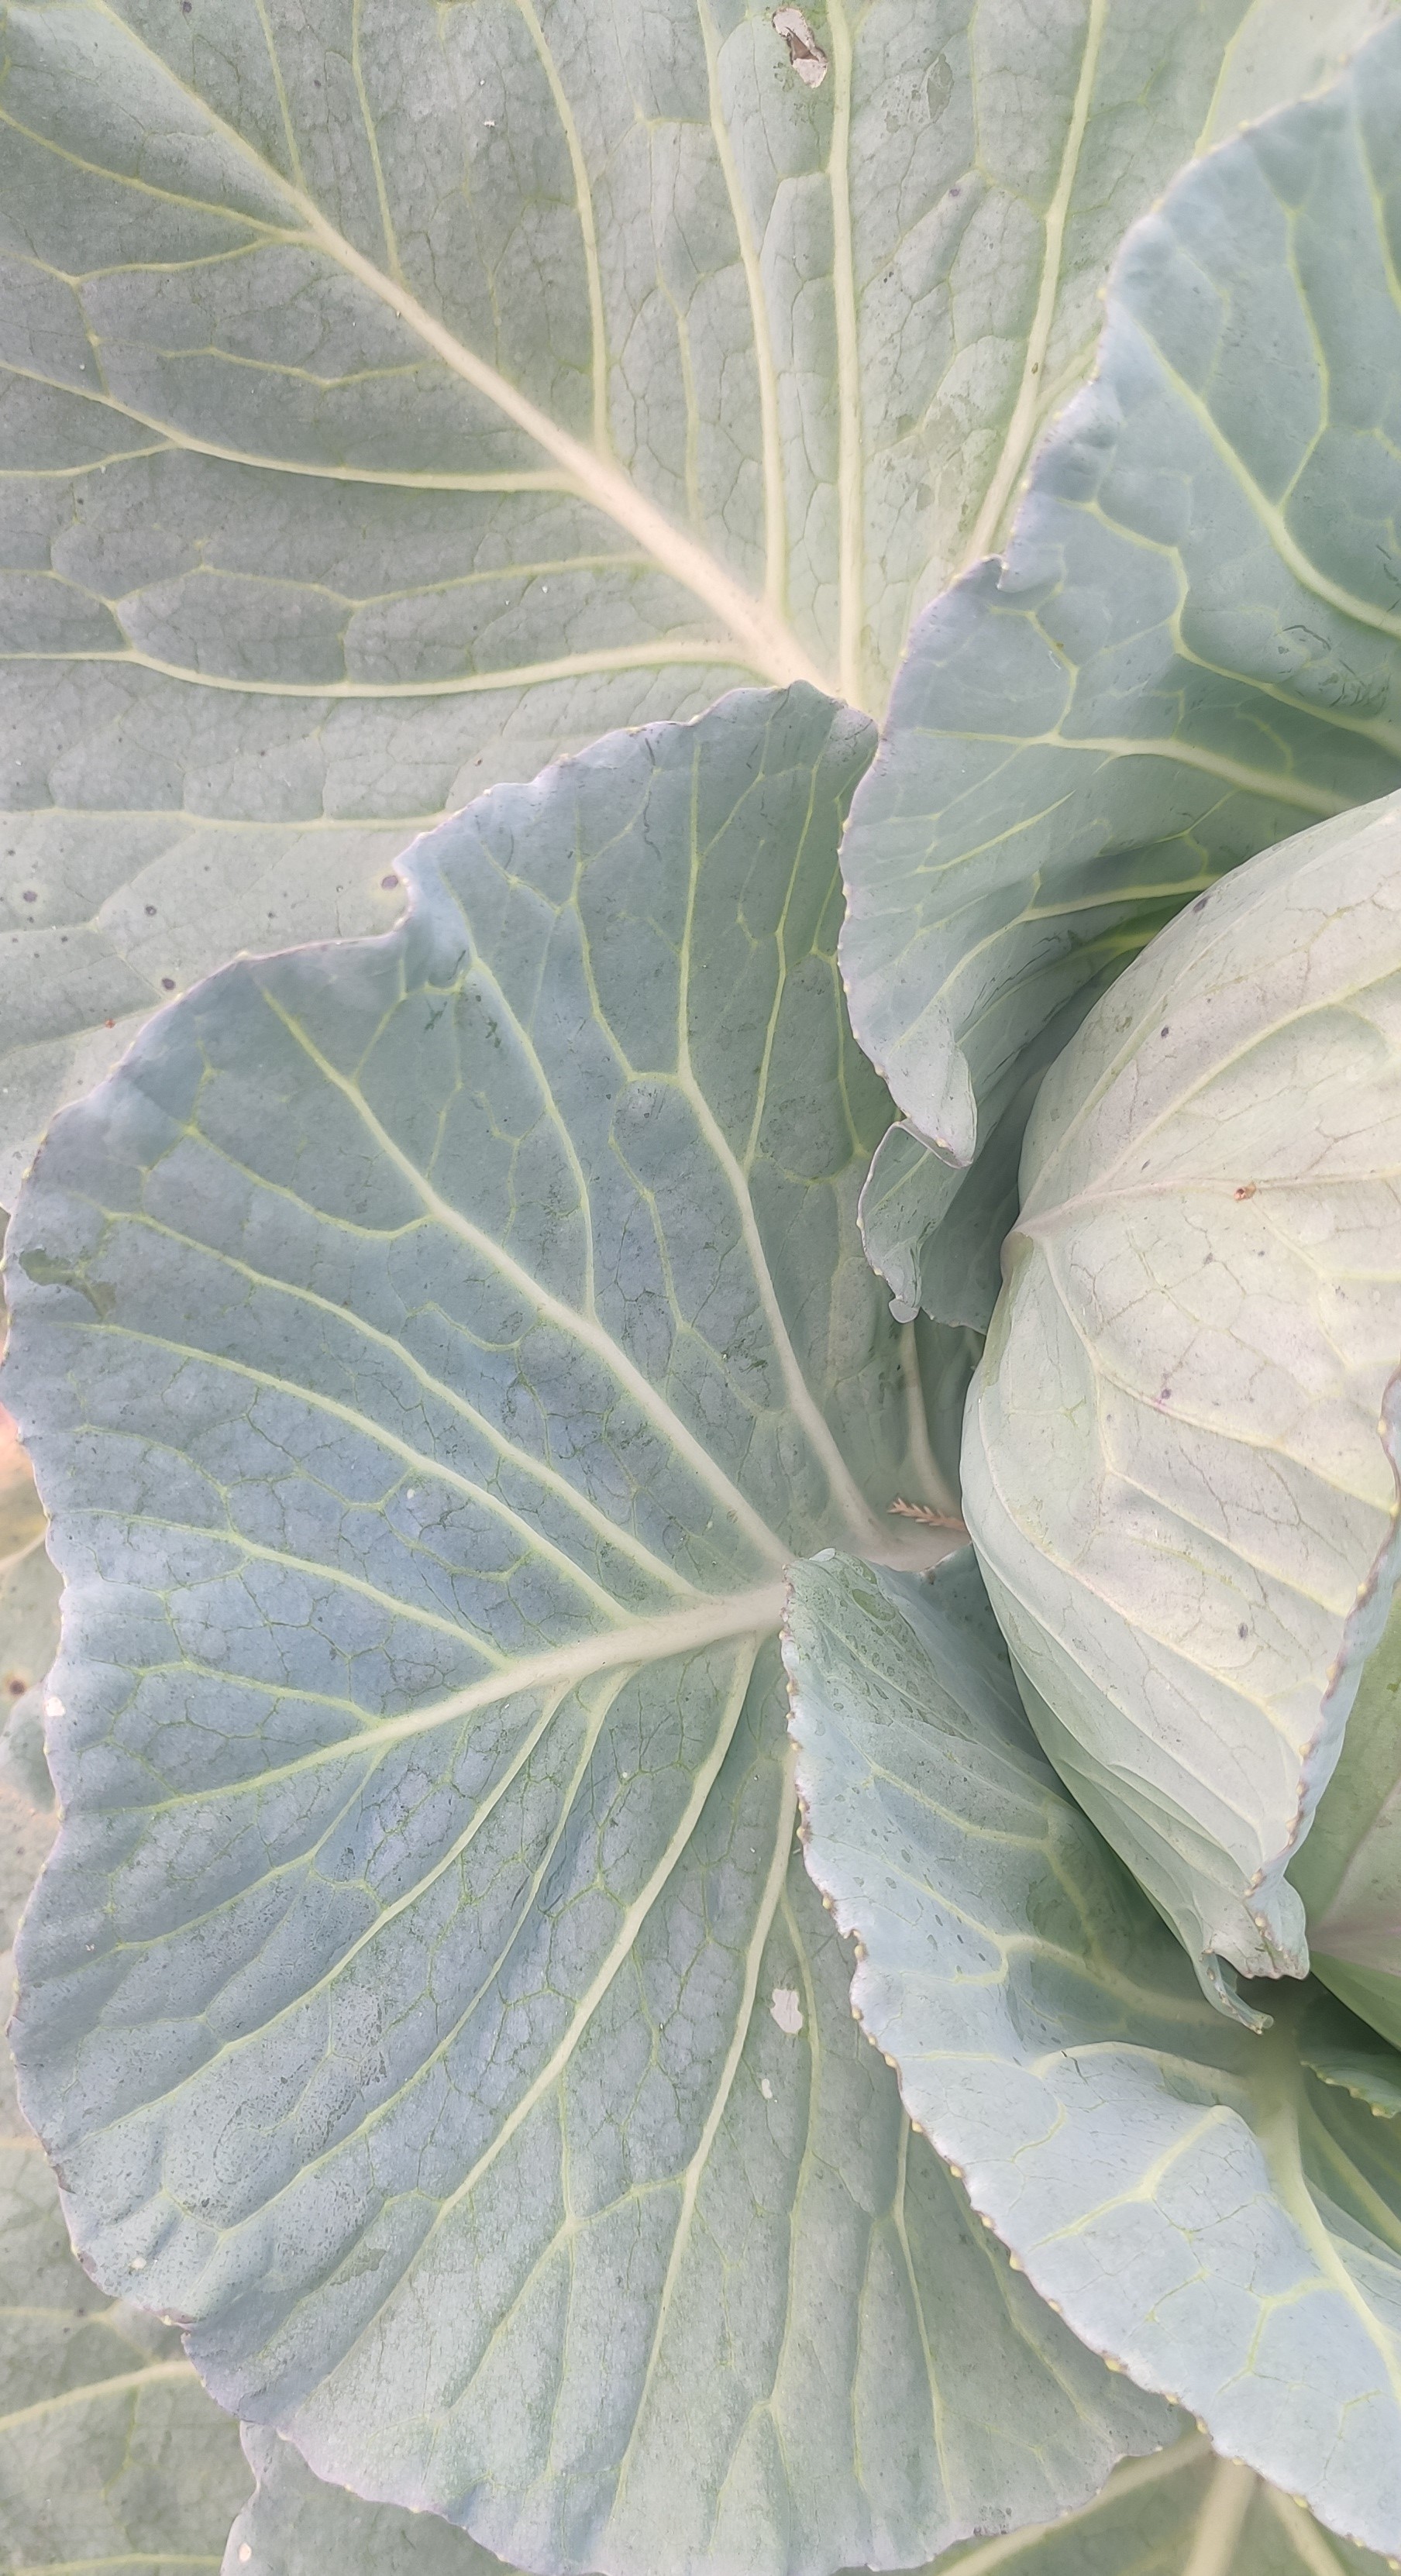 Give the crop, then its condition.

cabbage, healthy
